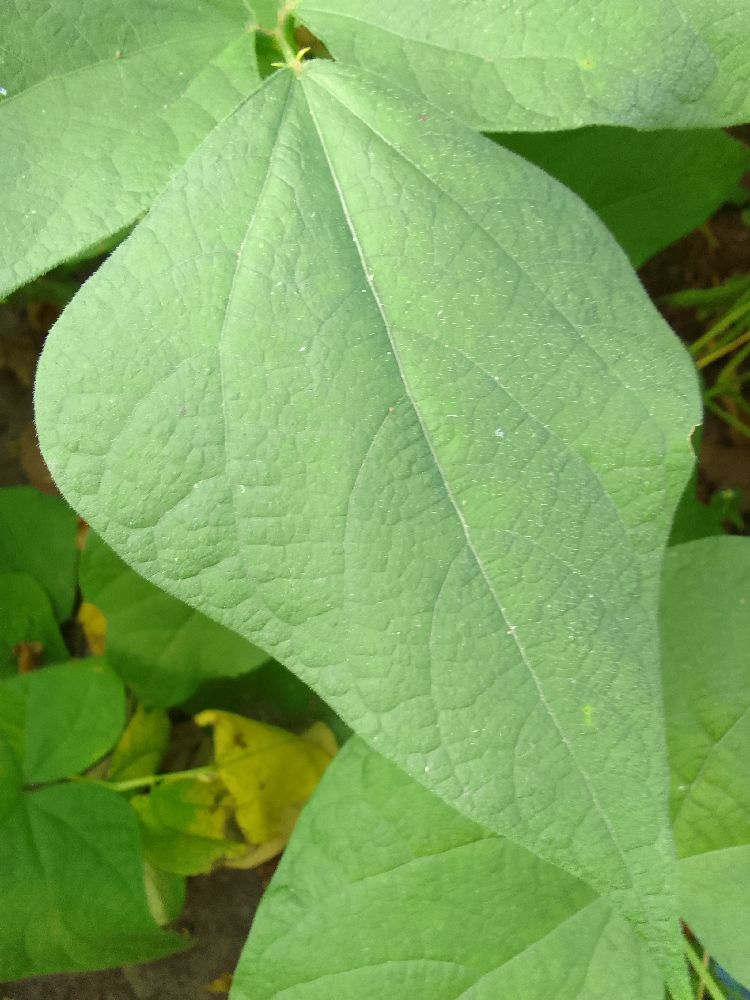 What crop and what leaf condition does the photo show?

common bean, healthy
